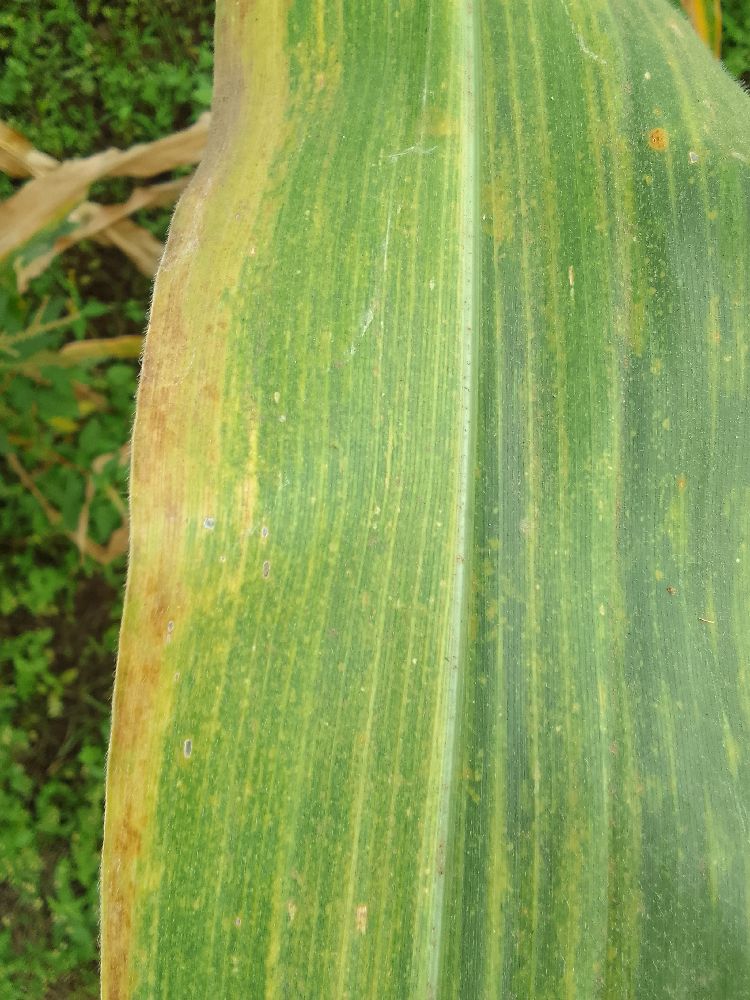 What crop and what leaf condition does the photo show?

maize, maize lethal necrosis
